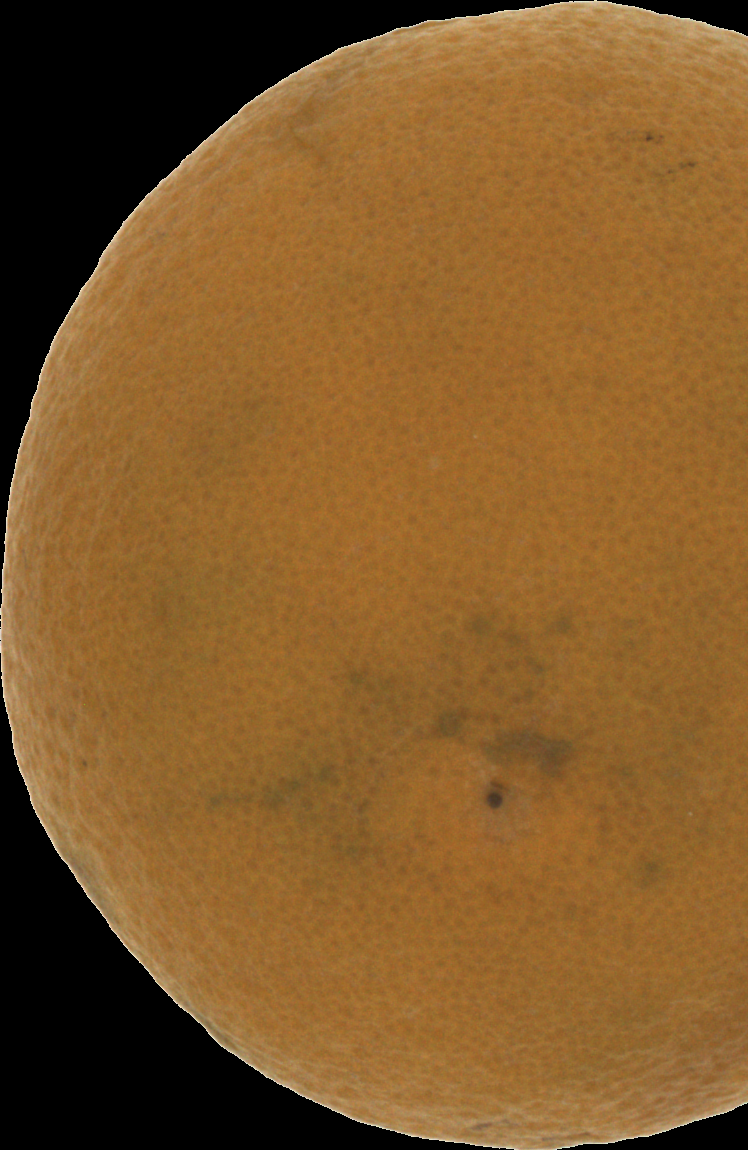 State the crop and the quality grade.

orange, bad
